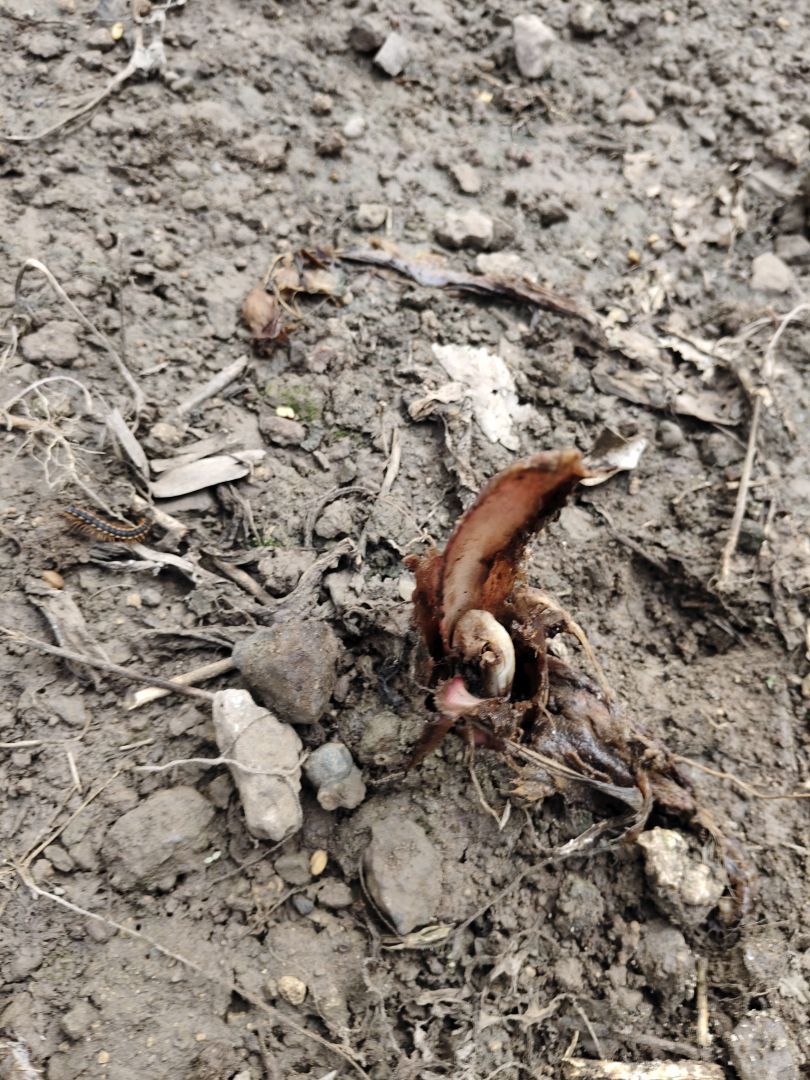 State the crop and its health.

taro, root rot
